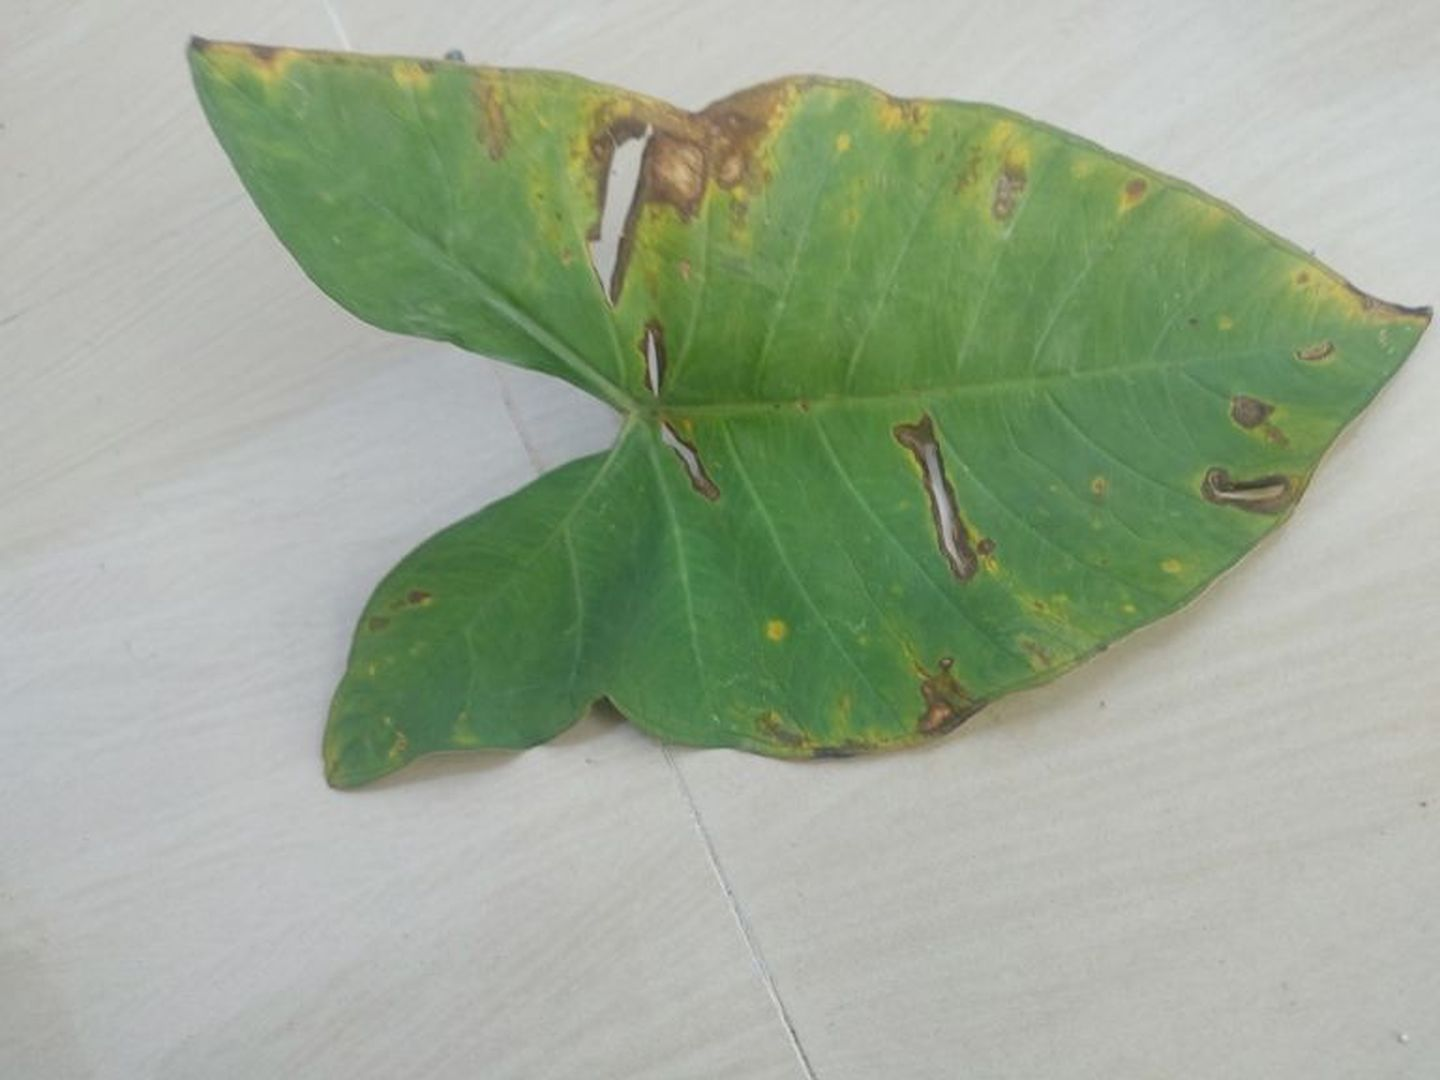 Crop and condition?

taro, leaf blight
